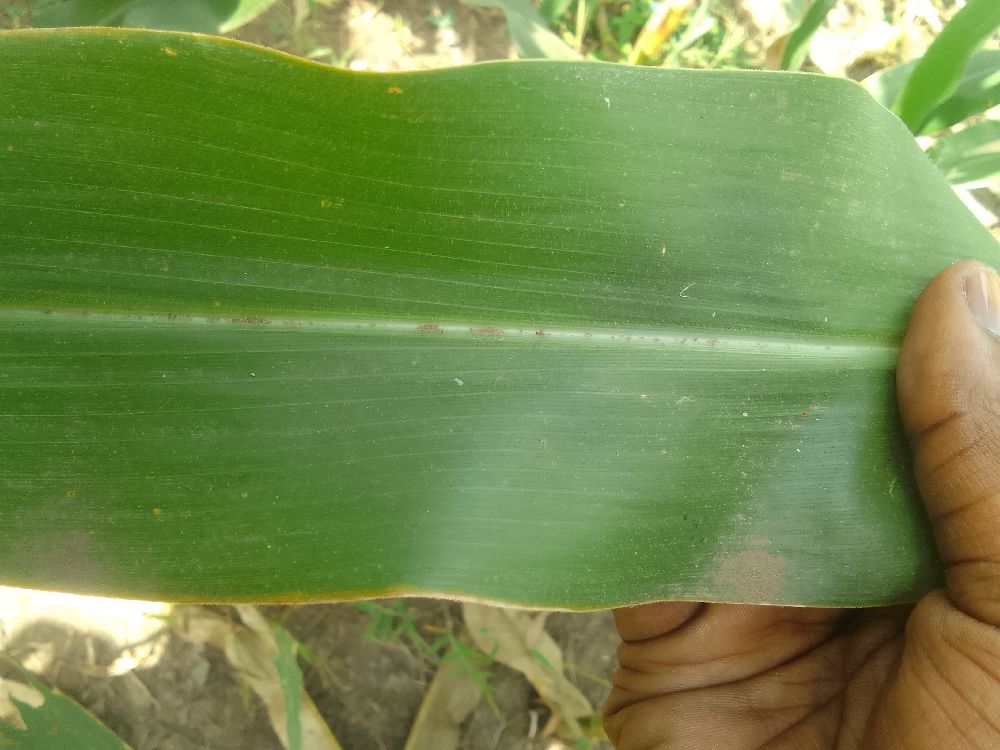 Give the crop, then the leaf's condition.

maize, healthy
